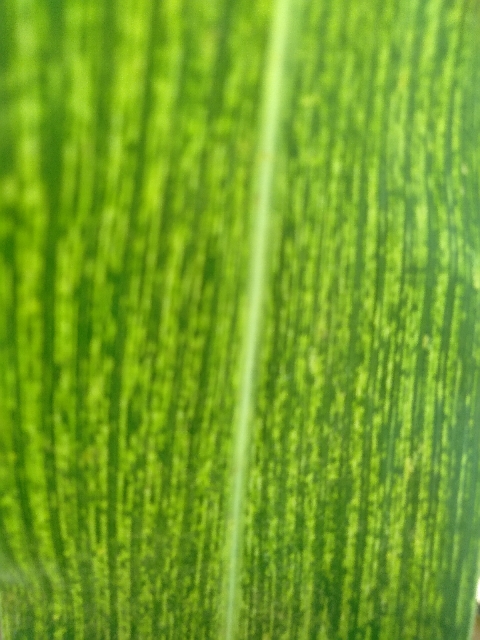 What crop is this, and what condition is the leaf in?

maize, maize streak virus
